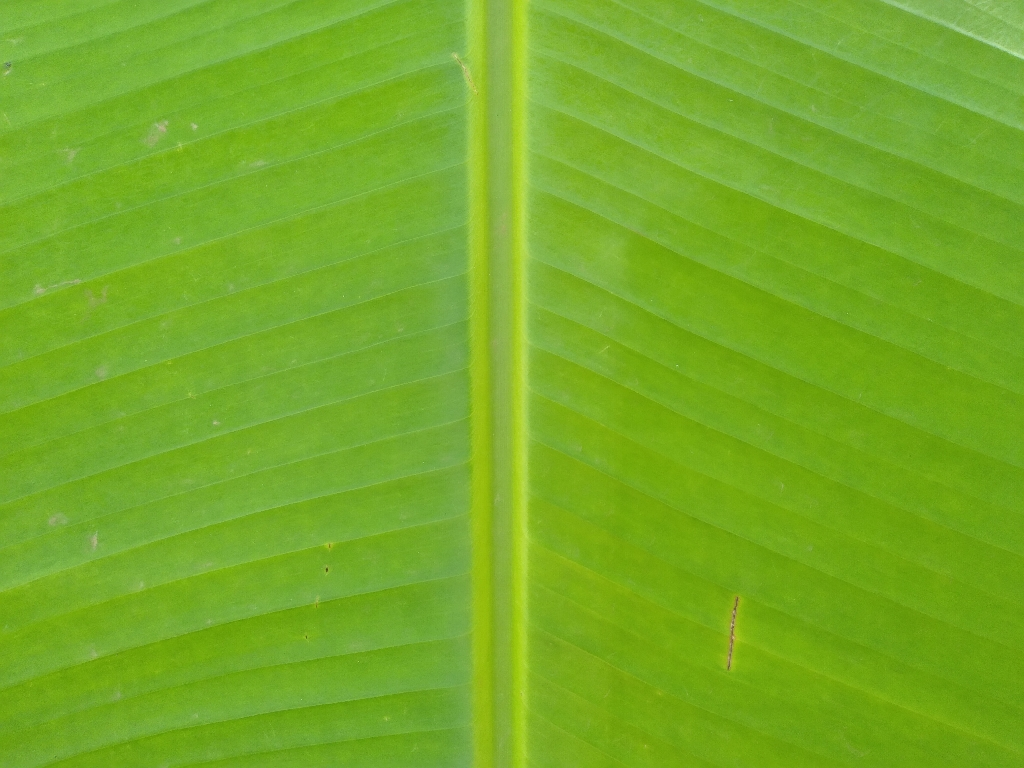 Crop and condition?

banana, healthy
